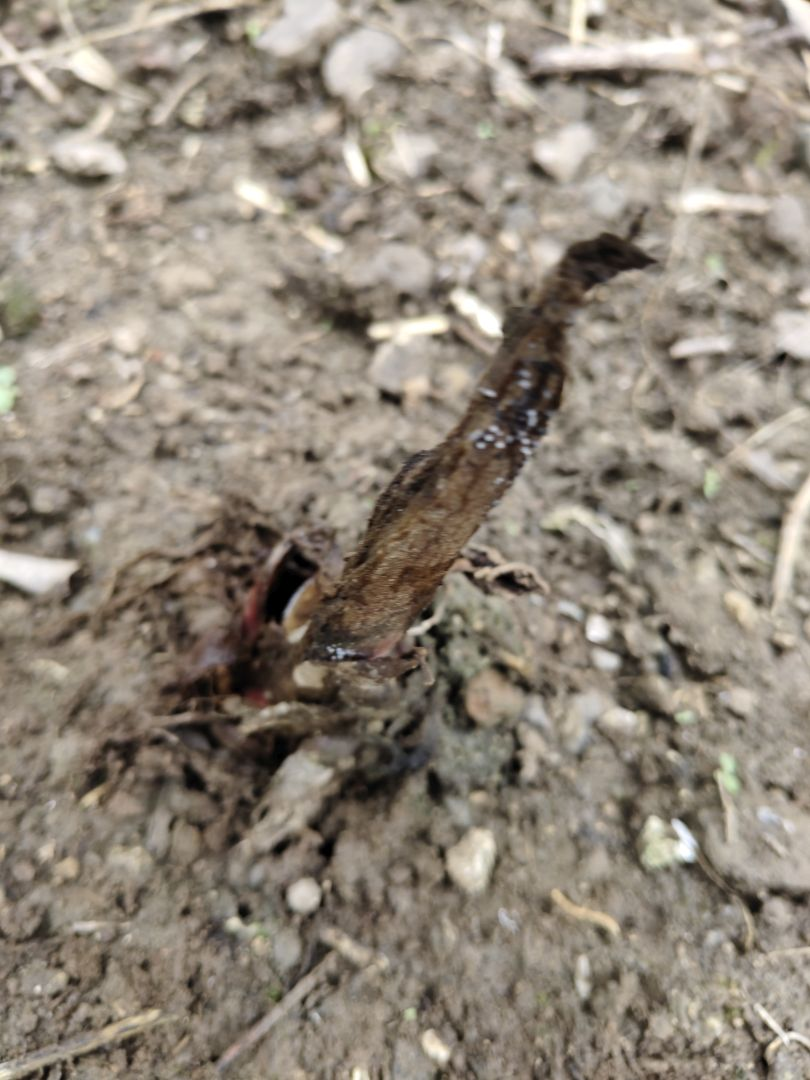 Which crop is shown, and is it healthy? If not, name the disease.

taro, root rot
